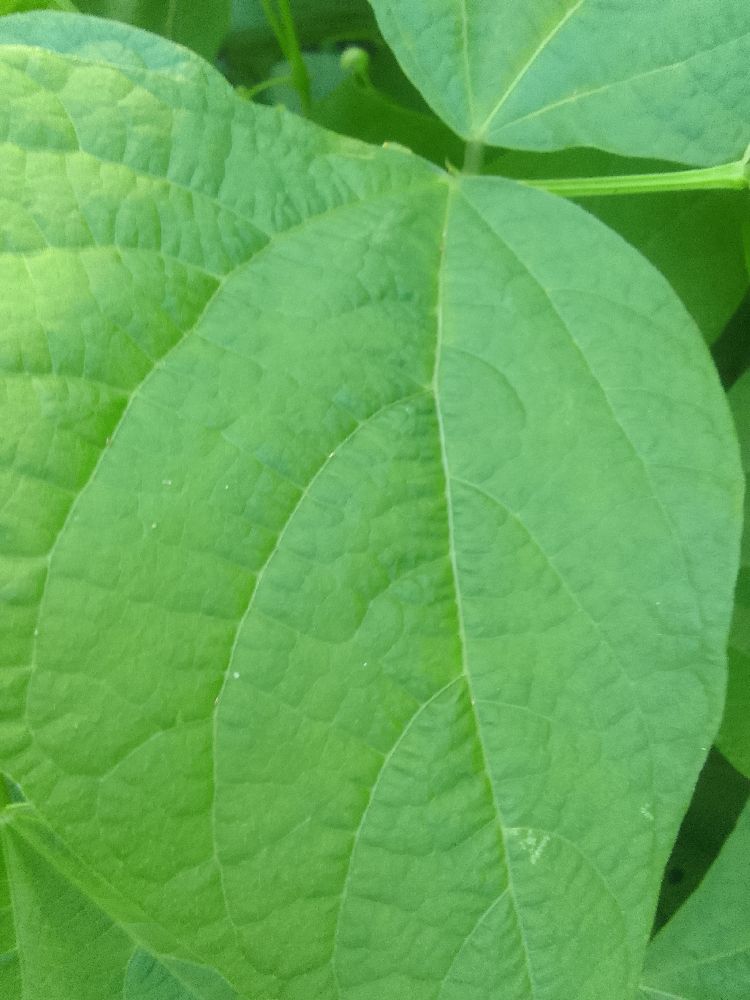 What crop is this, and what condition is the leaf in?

common bean, healthy
